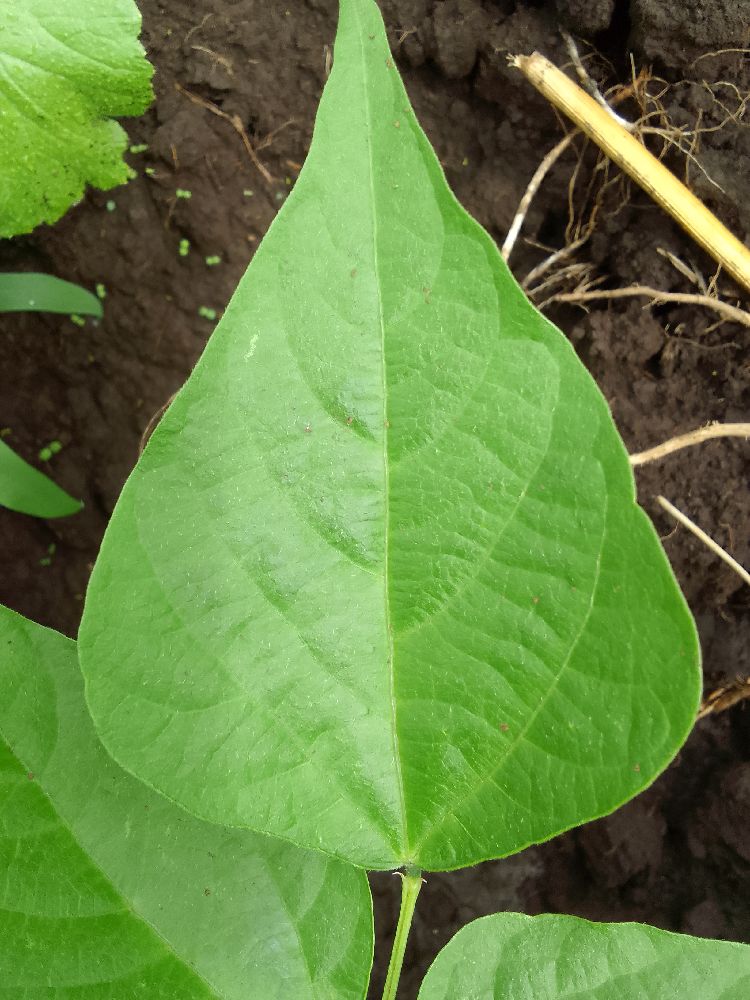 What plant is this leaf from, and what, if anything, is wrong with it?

common bean, healthy
